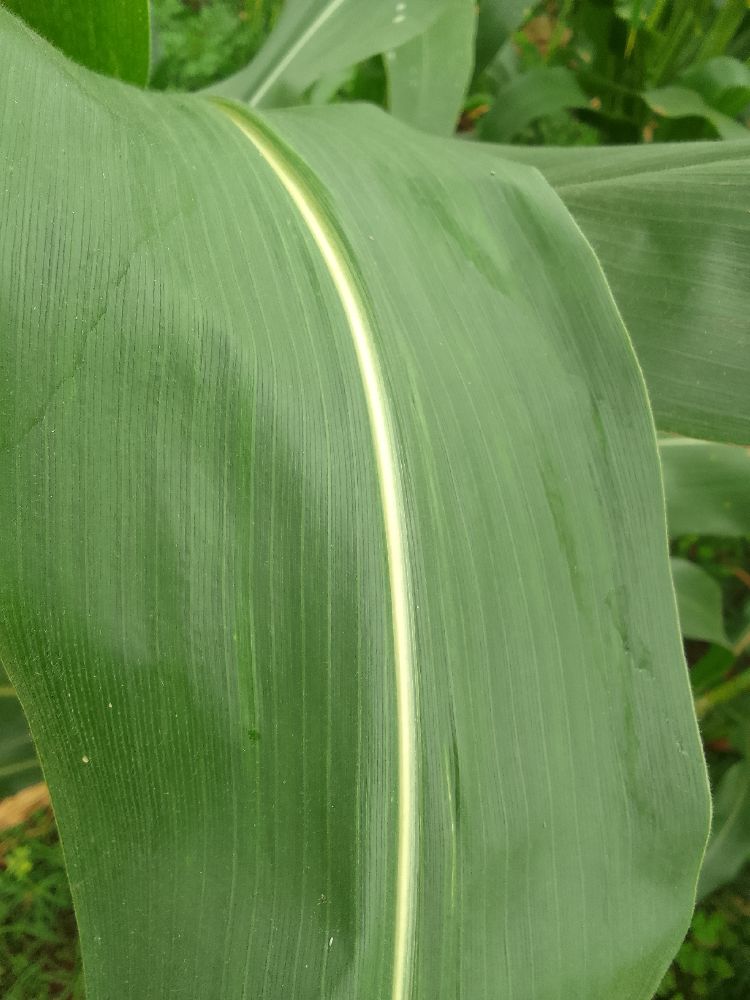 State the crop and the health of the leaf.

maize, healthy
